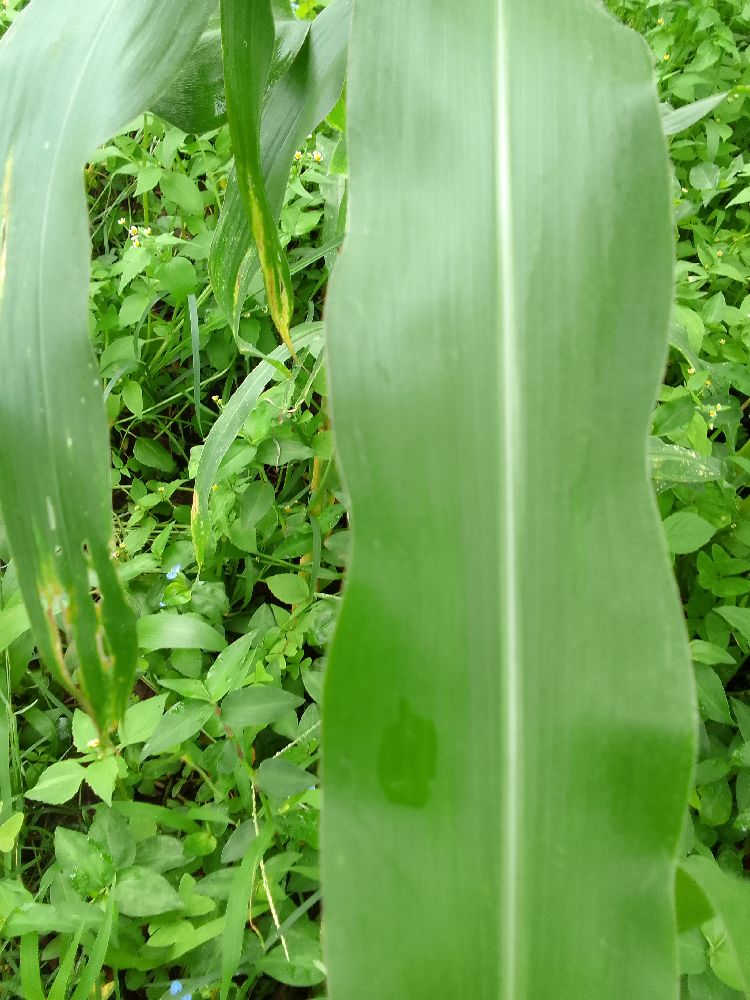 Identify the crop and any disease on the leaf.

maize, healthy
